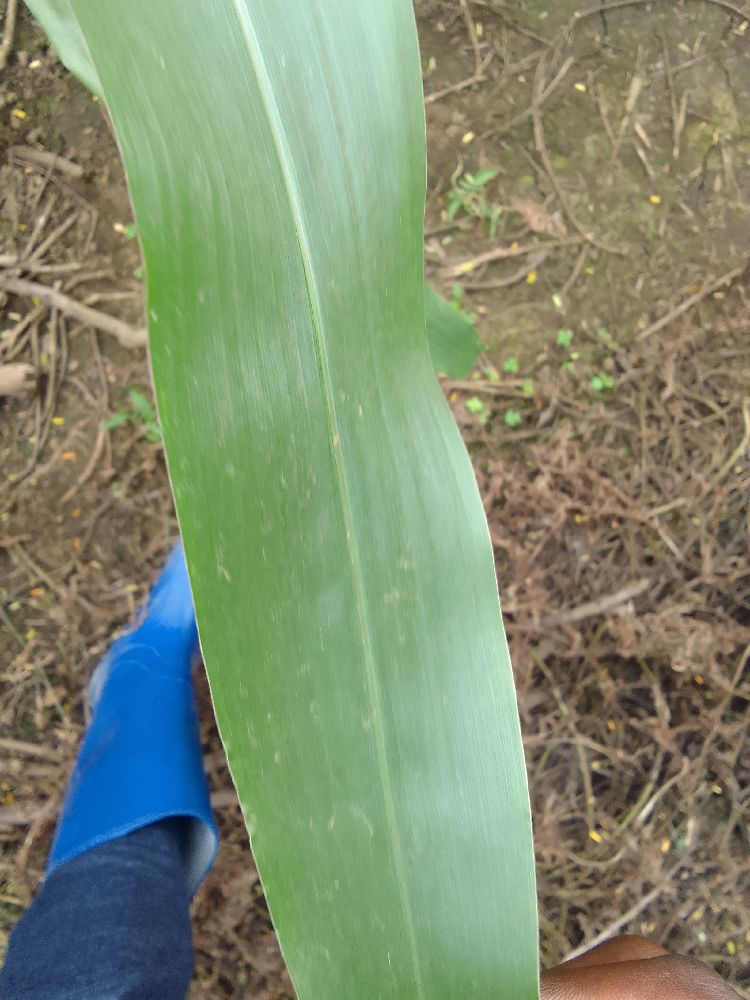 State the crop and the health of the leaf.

maize, healthy
